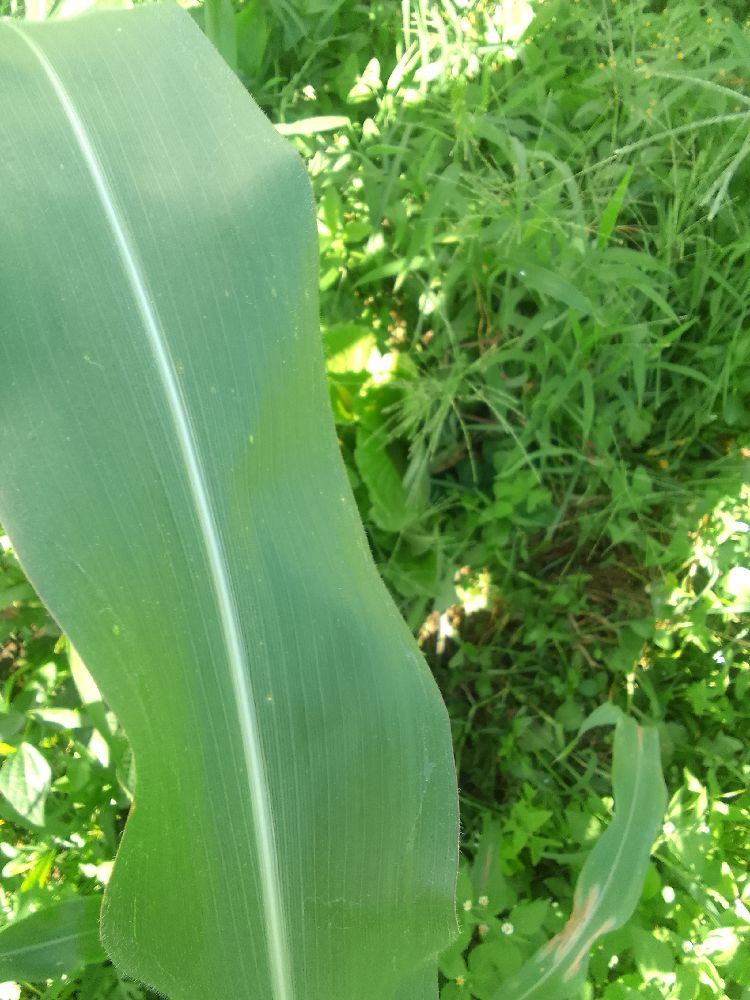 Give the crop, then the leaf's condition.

maize, healthy
